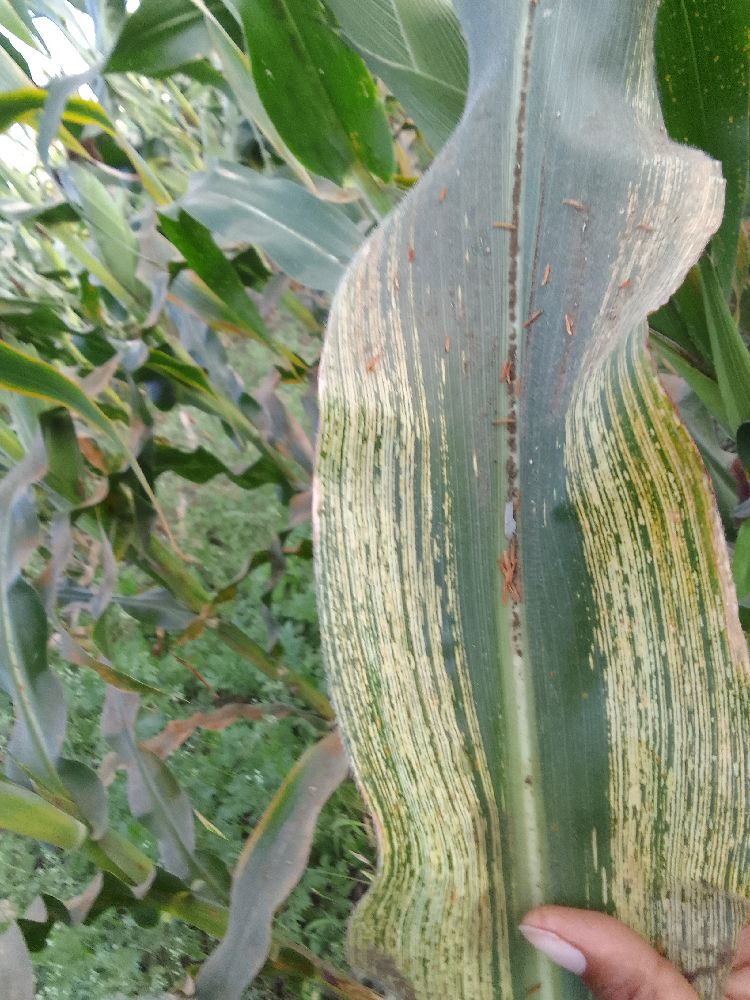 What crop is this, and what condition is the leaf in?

maize, maize streak virus
